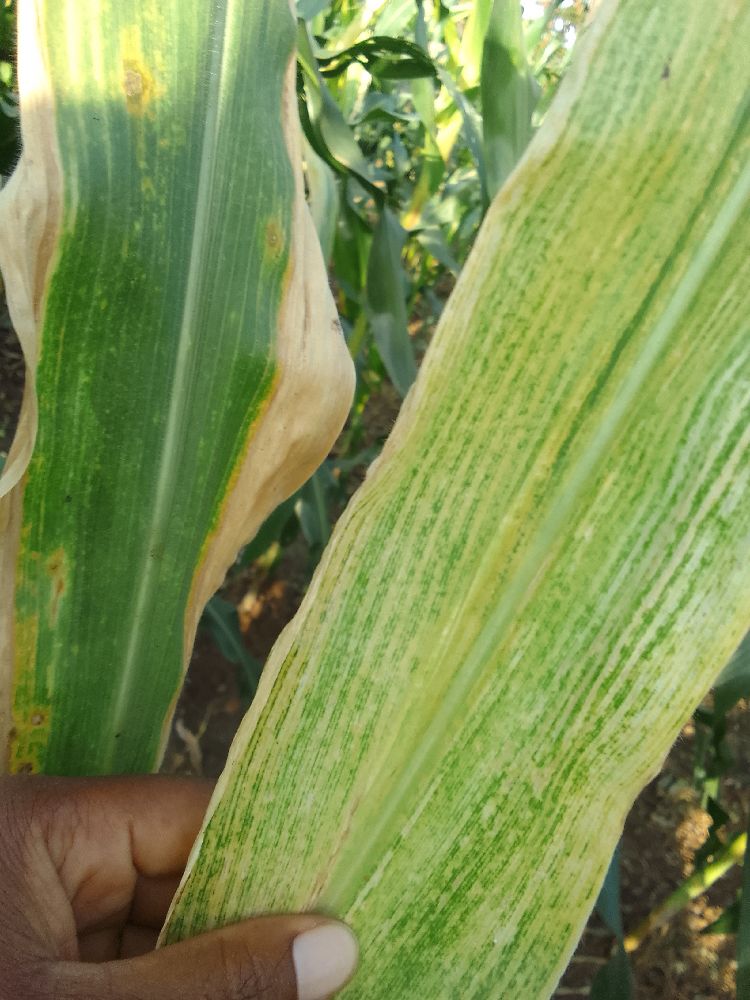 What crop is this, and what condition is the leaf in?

maize, maize lethal necrosis
